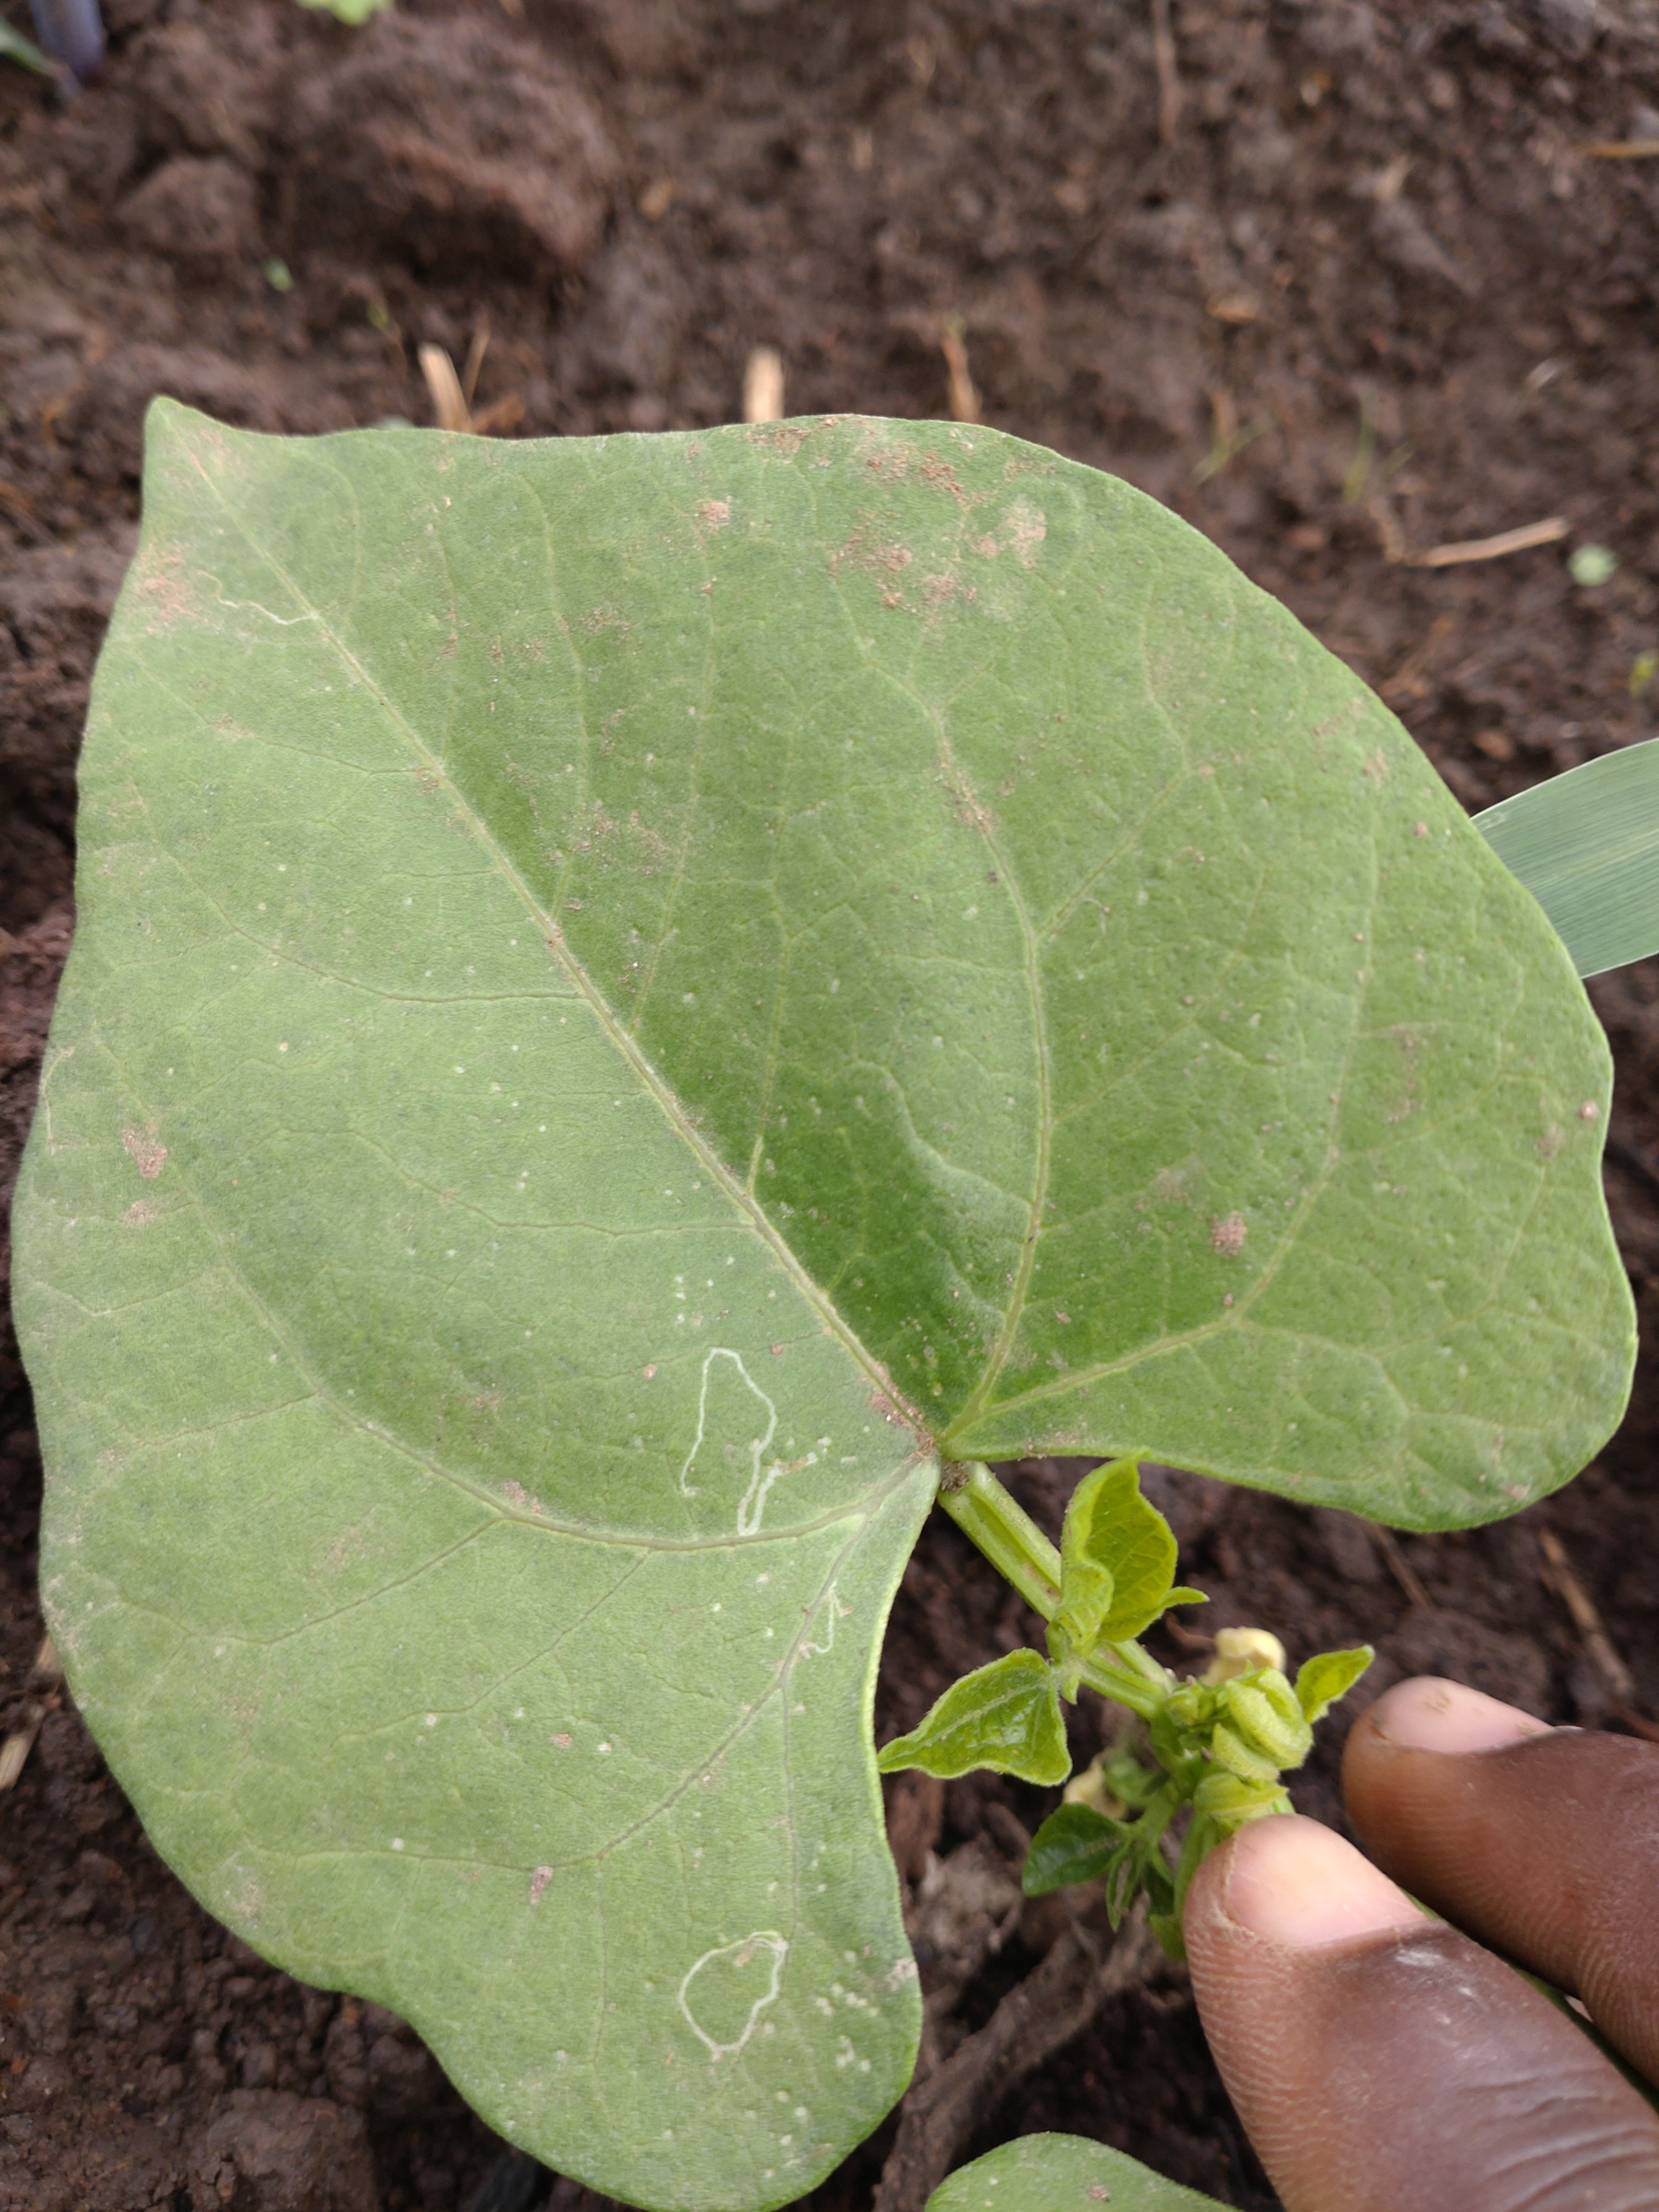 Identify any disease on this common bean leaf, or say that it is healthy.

healthy
